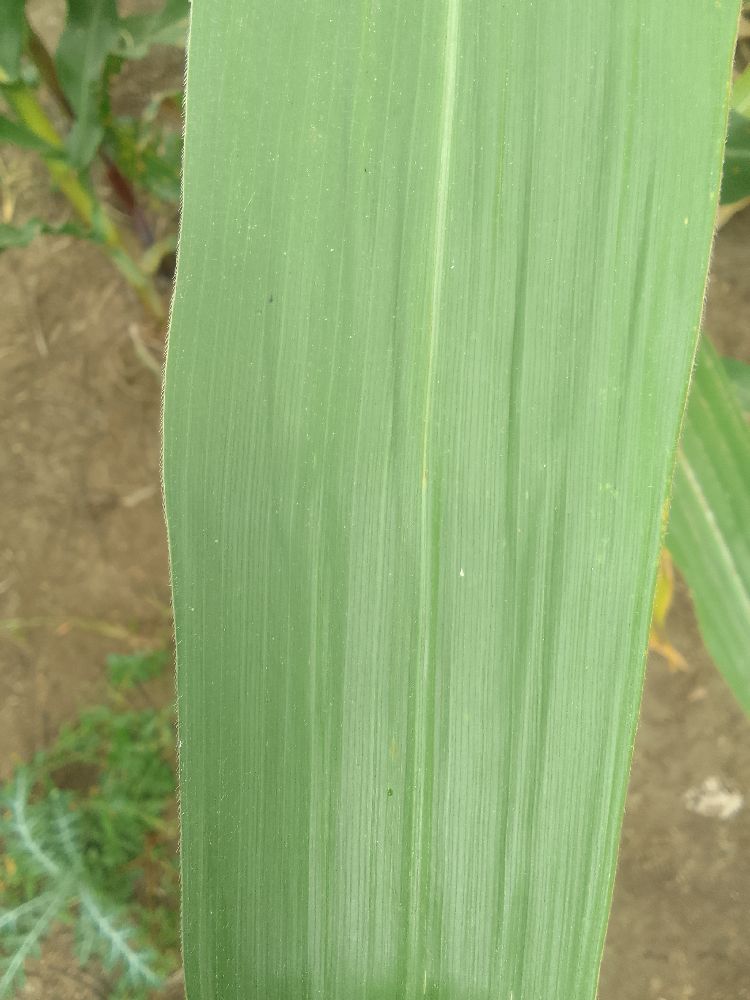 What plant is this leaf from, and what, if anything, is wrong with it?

maize, healthy
